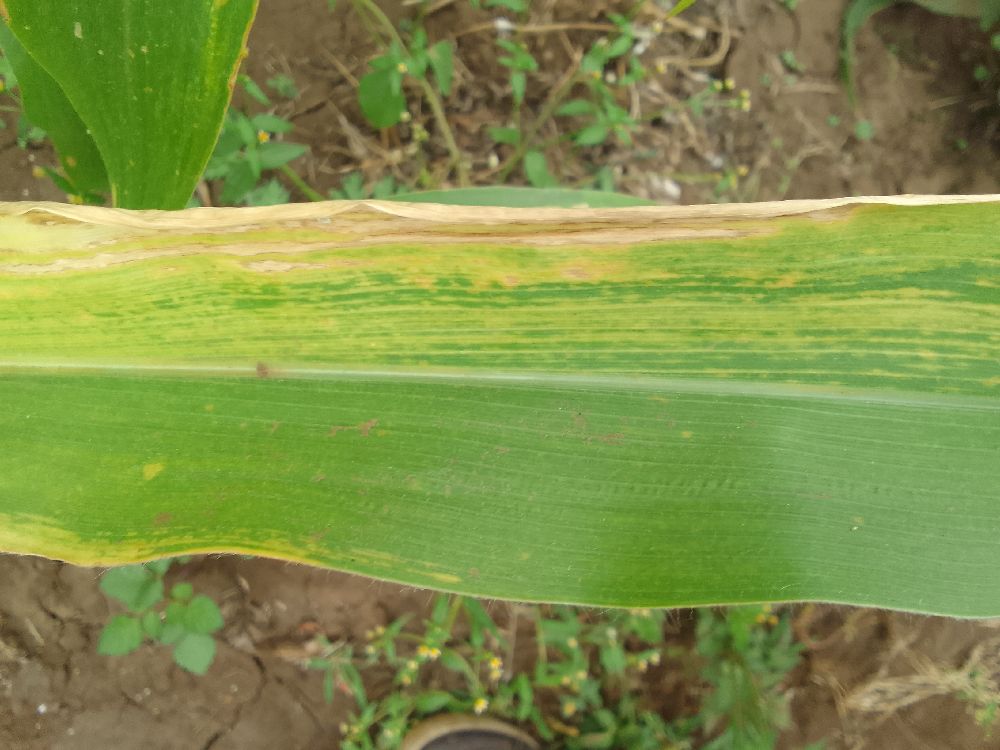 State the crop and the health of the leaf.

maize, maize lethal necrosis
